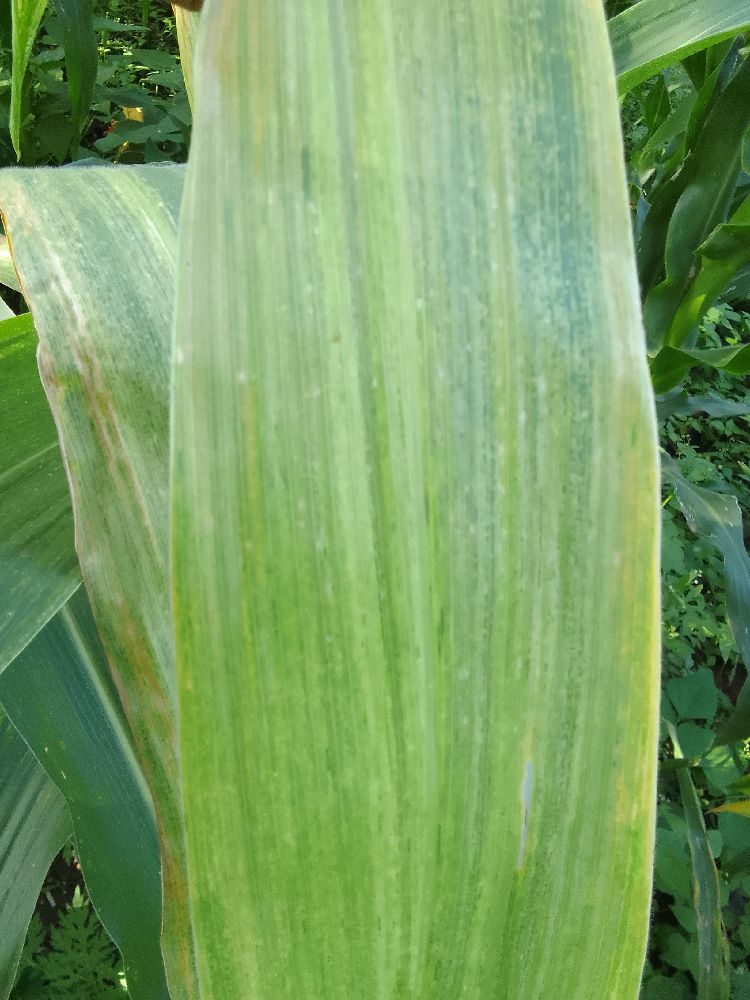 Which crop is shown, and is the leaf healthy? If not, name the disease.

maize, maize lethal necrosis
